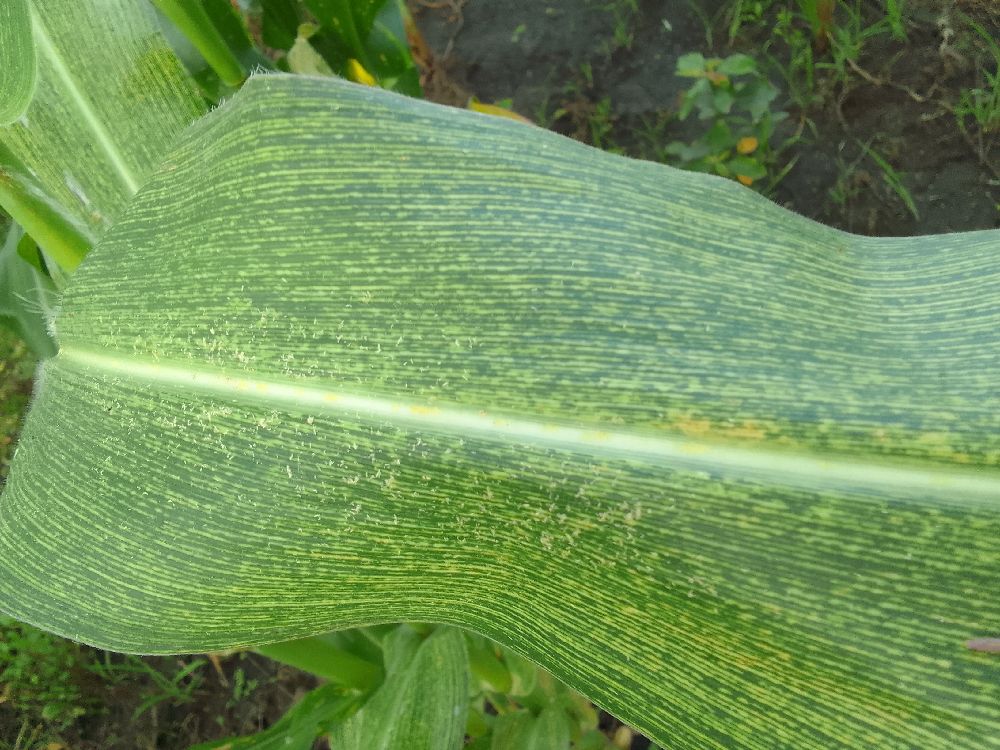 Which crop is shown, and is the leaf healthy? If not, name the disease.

maize, maize streak virus
